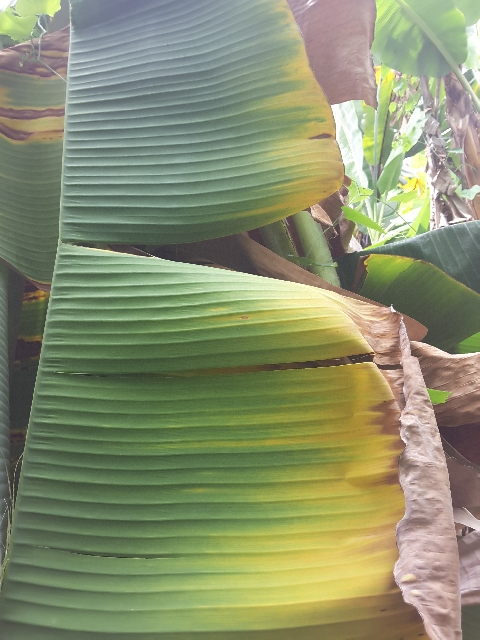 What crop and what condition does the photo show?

banana, fusarium wilt race 1
